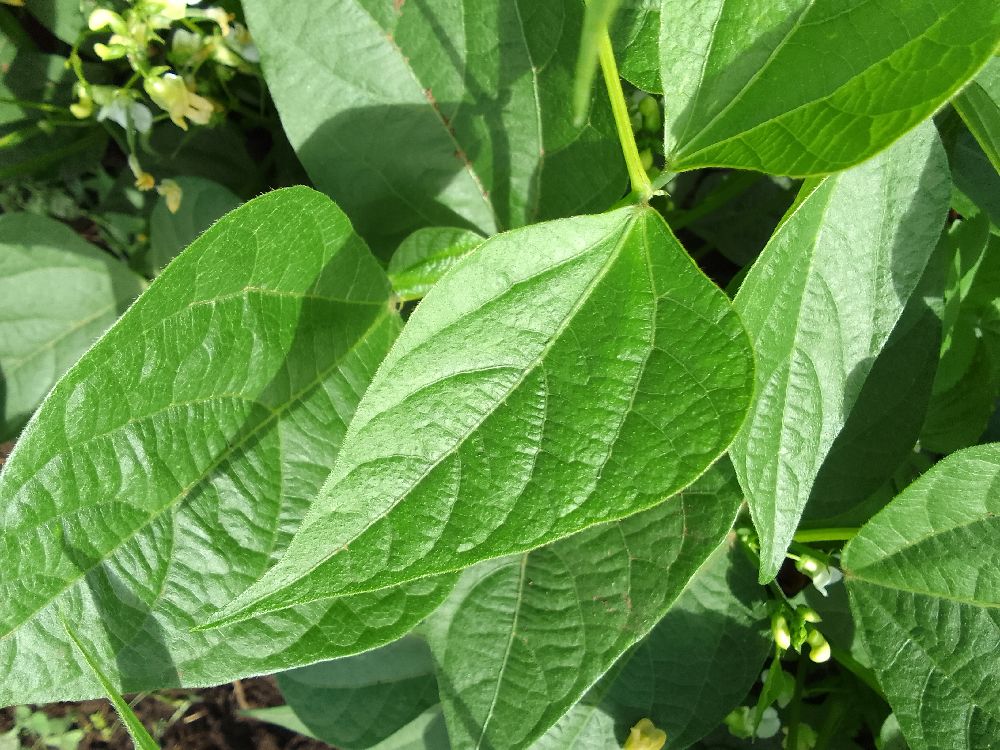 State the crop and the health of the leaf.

common bean, healthy
